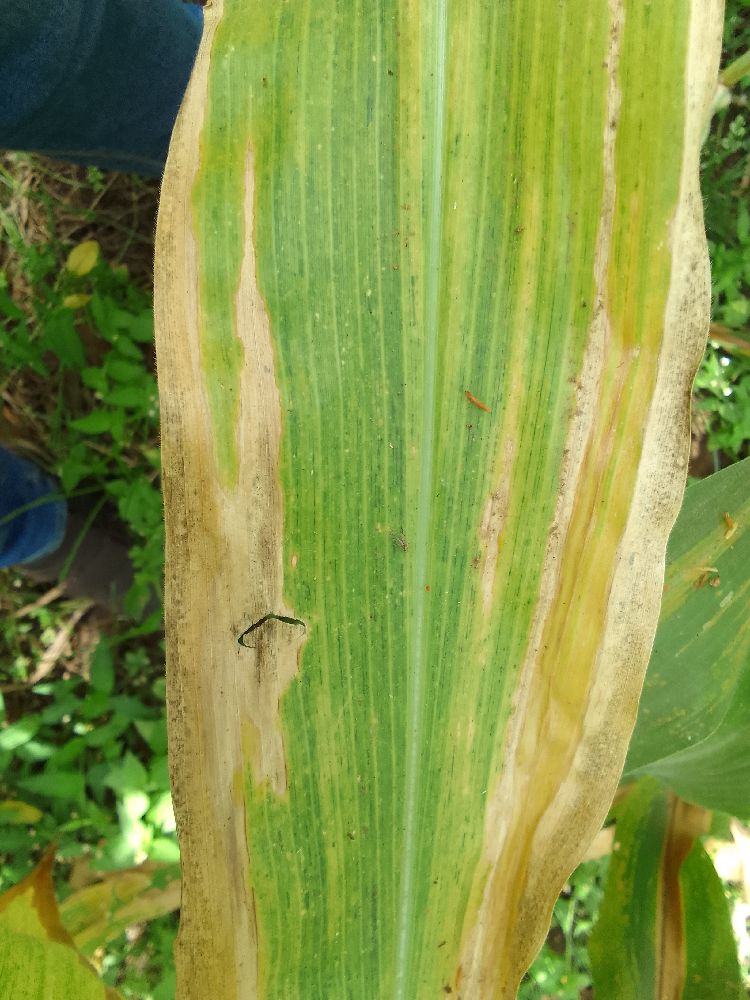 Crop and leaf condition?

maize, maize lethal necrosis
